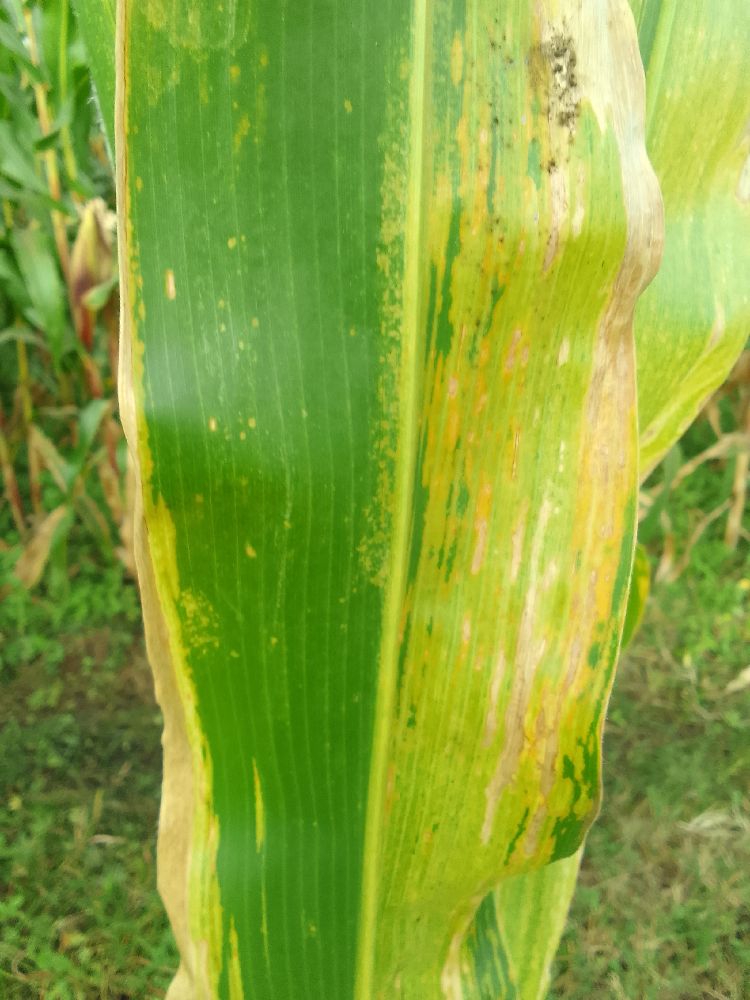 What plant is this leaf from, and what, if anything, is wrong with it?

maize, maize lethal necrosis
